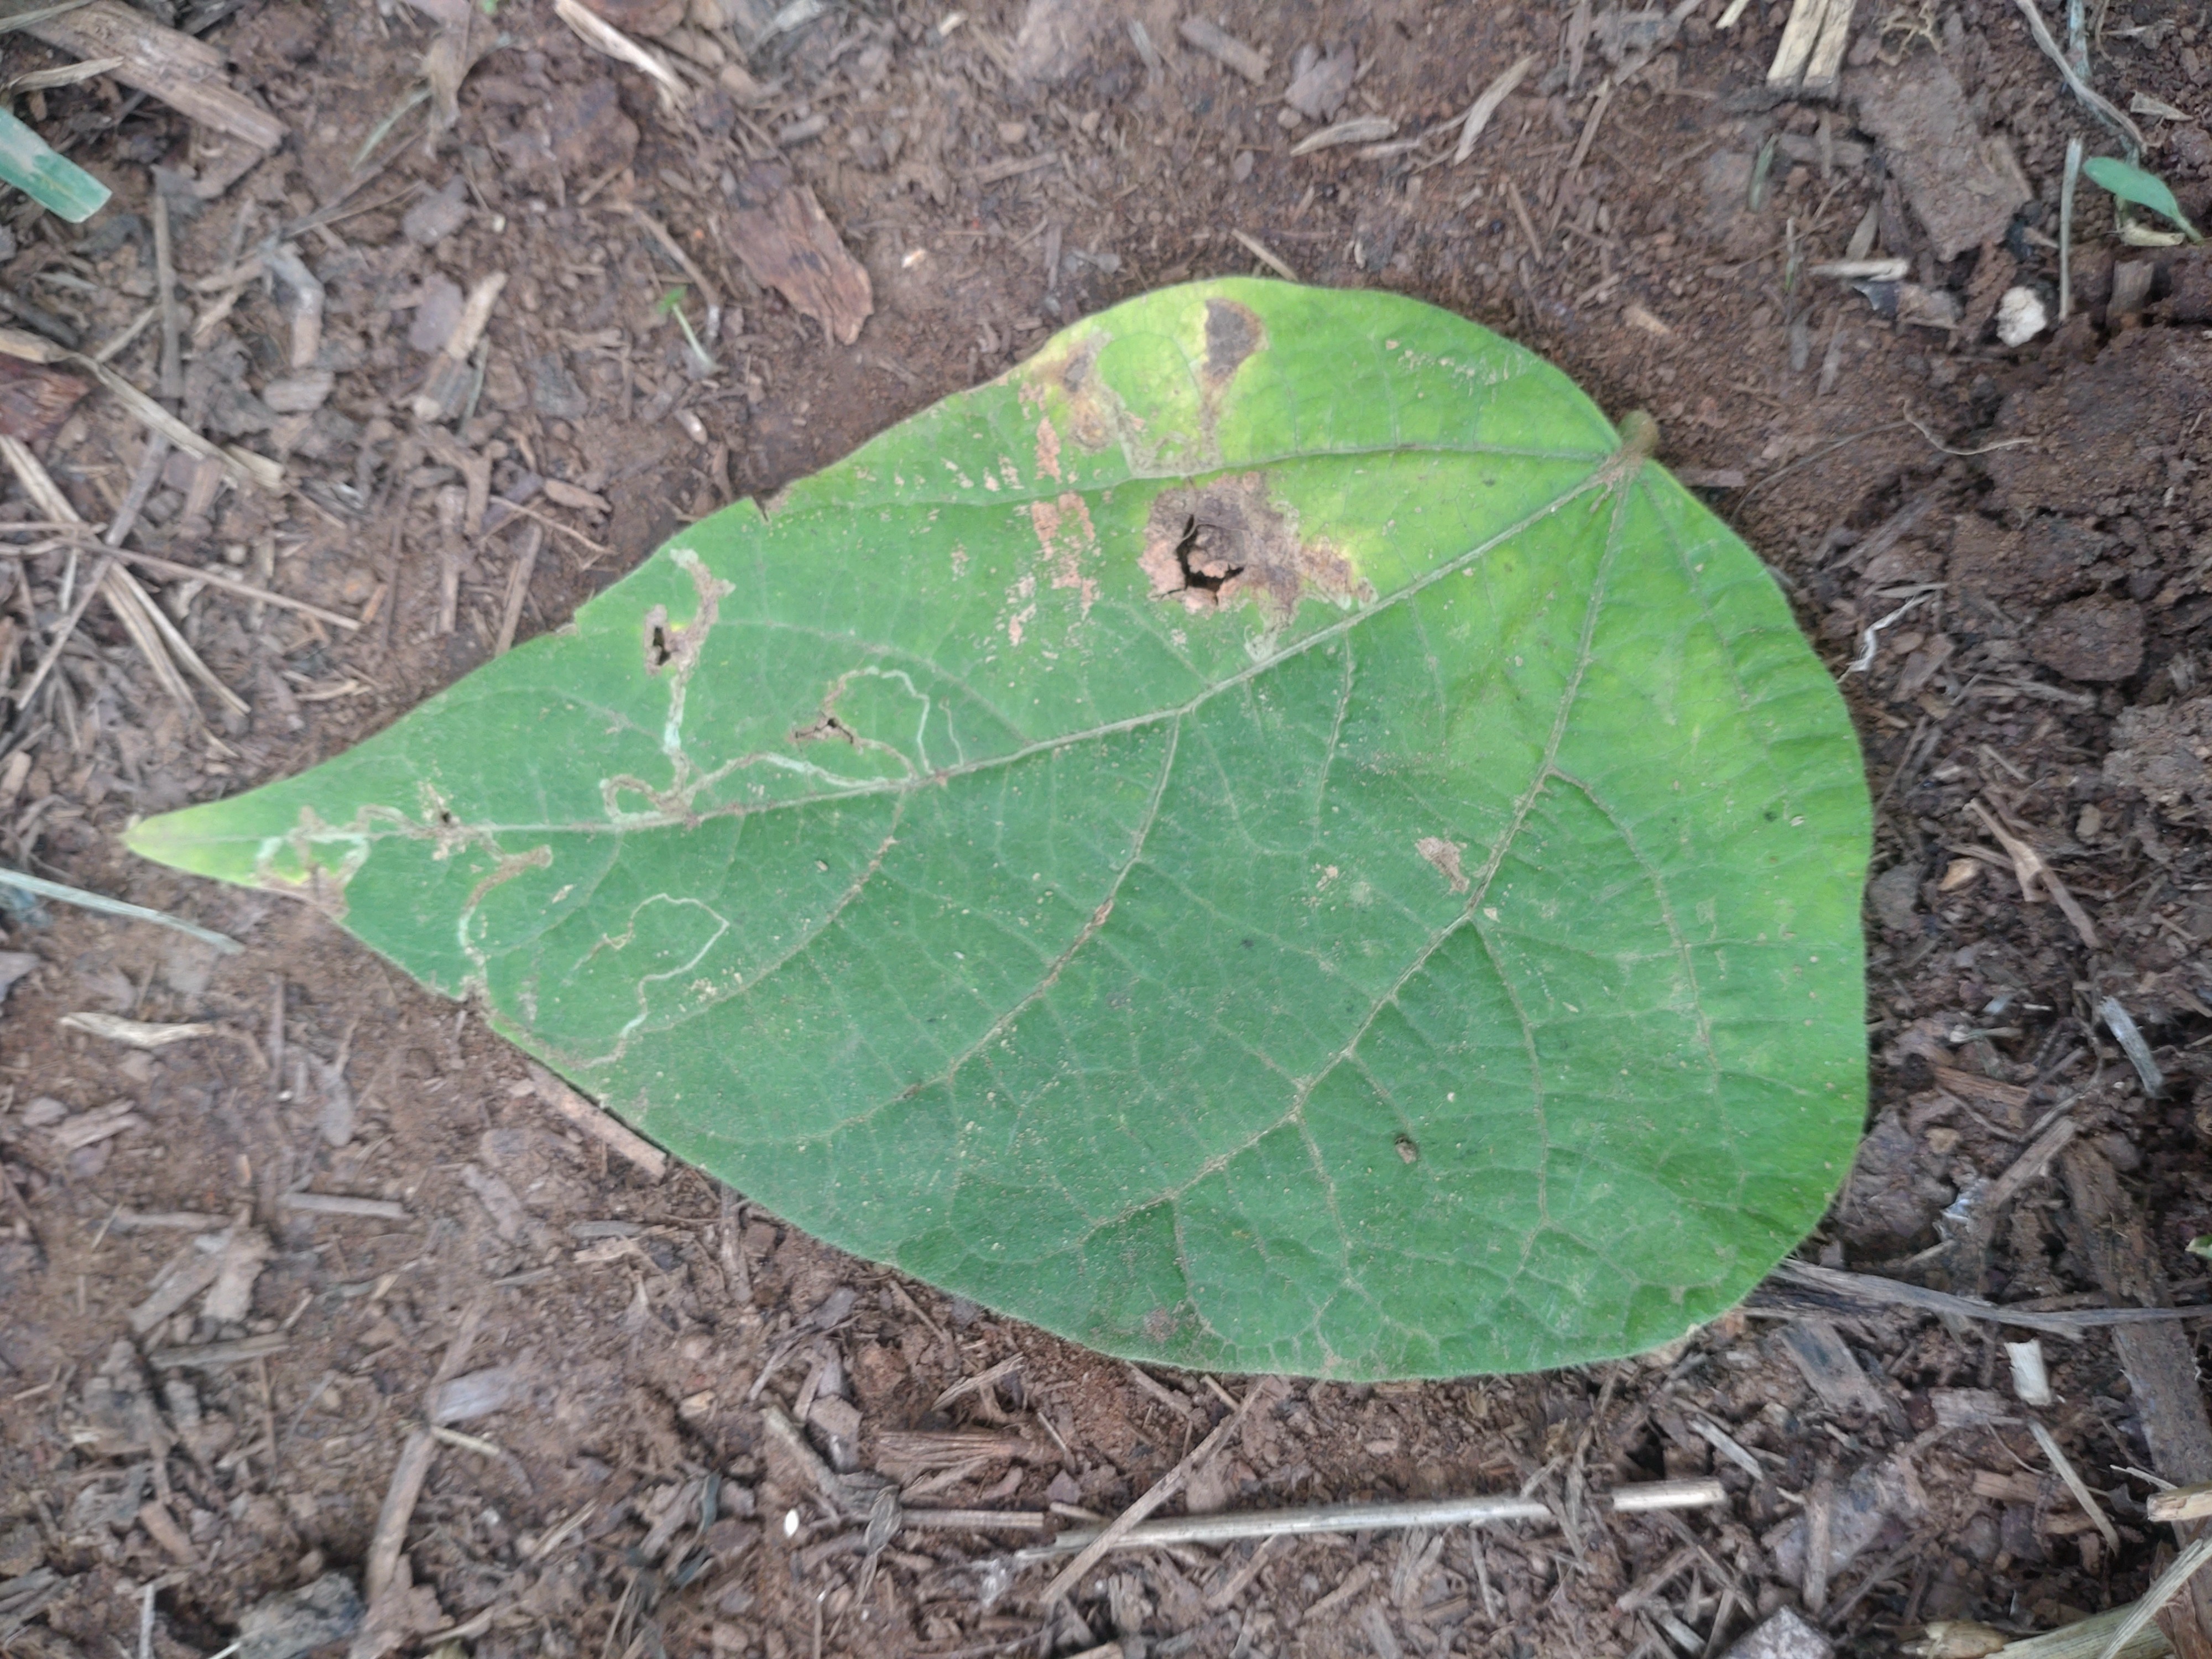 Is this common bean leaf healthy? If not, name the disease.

anthracnose
